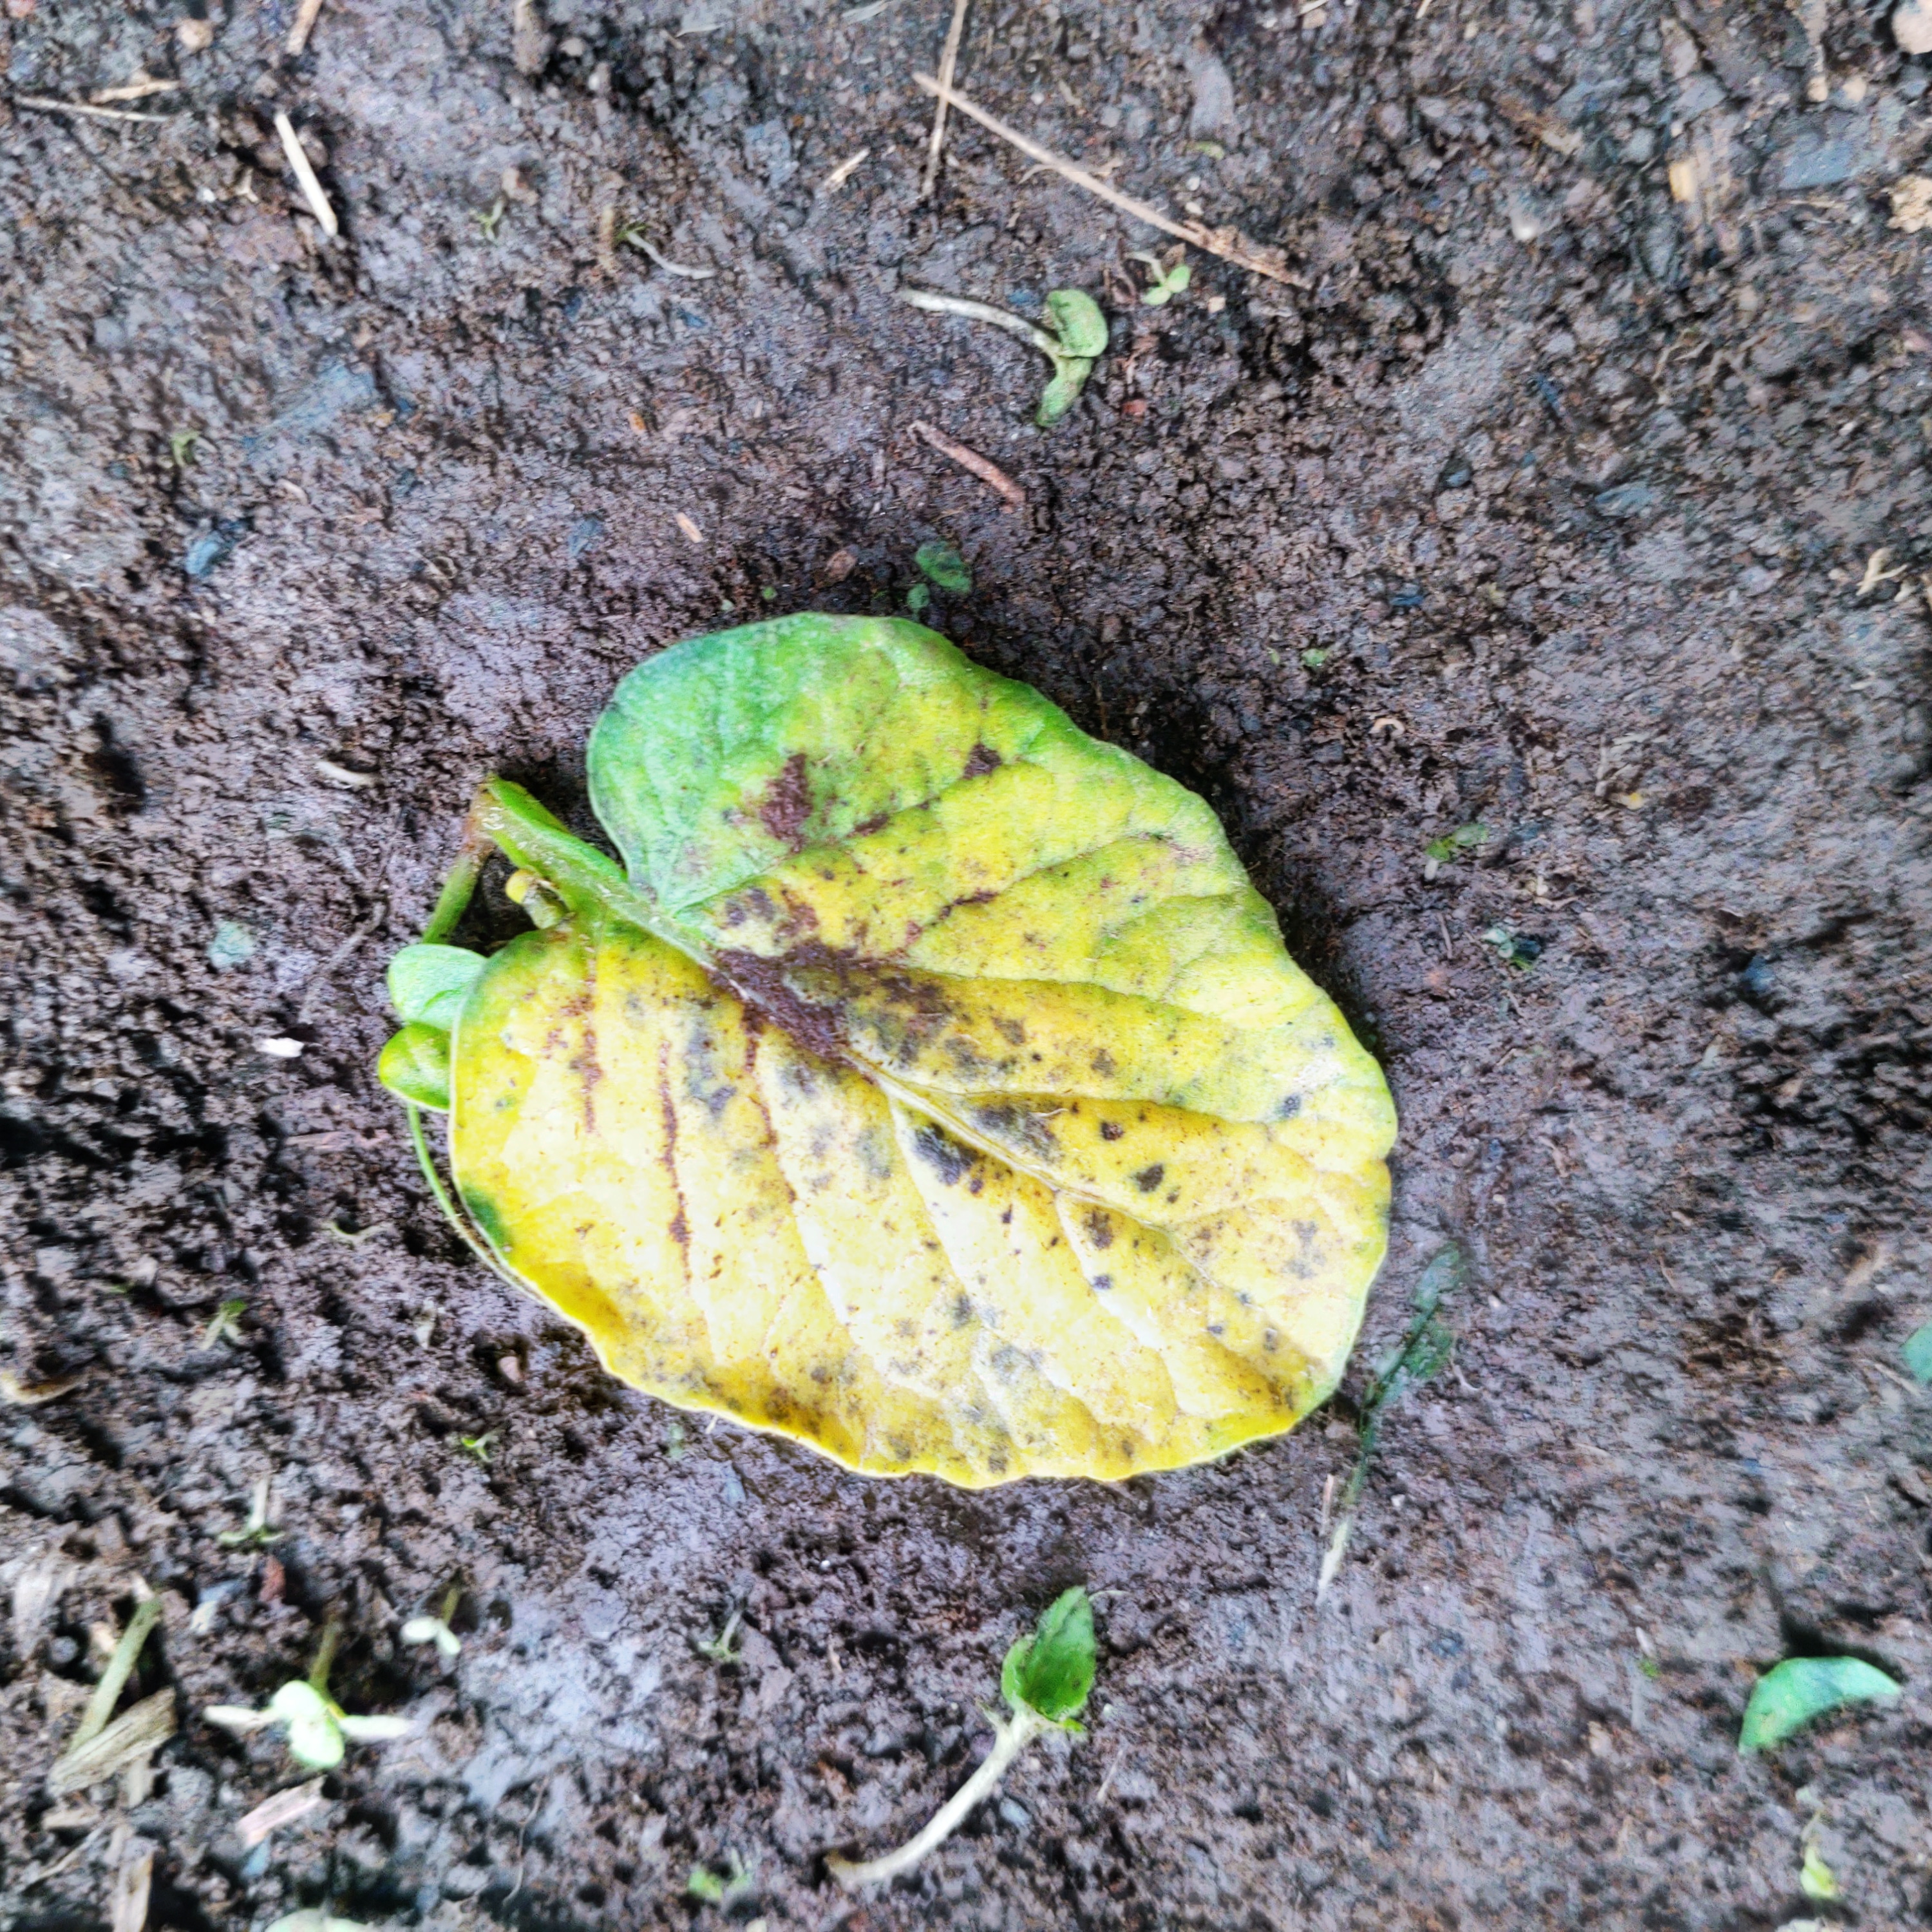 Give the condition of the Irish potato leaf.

late blight
